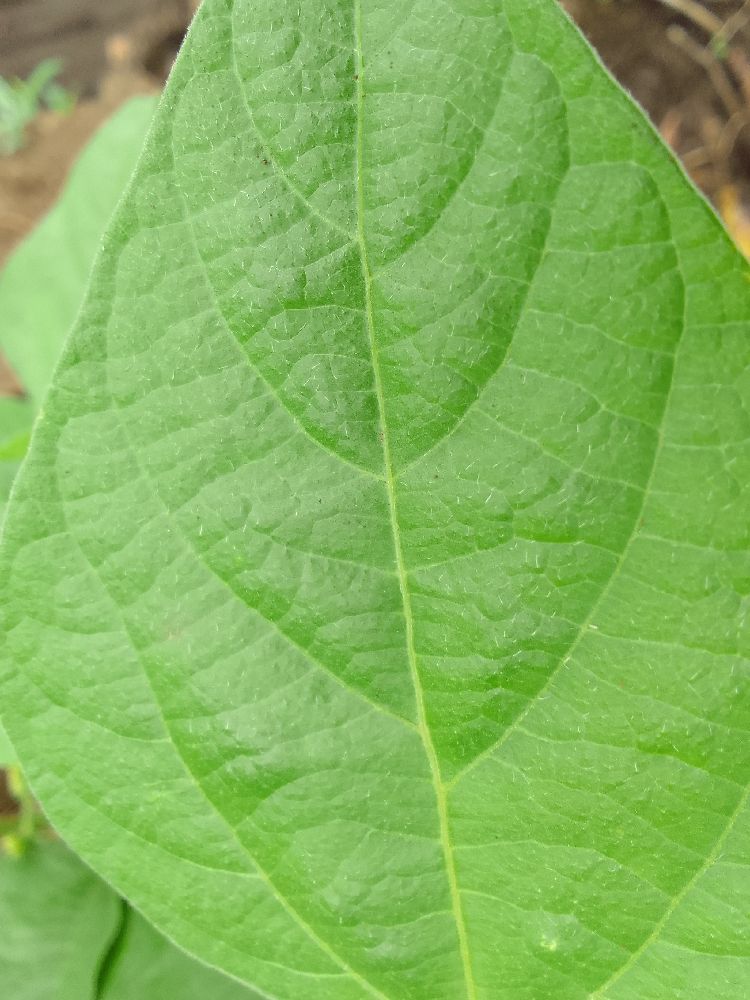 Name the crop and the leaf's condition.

common bean, healthy
